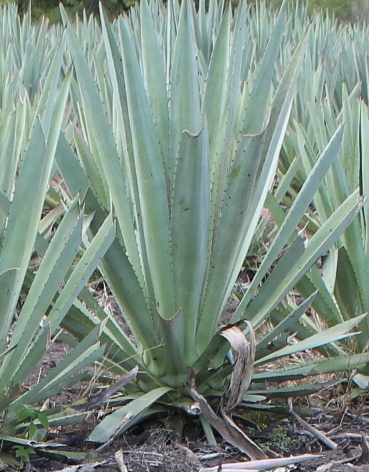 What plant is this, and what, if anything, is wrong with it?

agave, healthy
